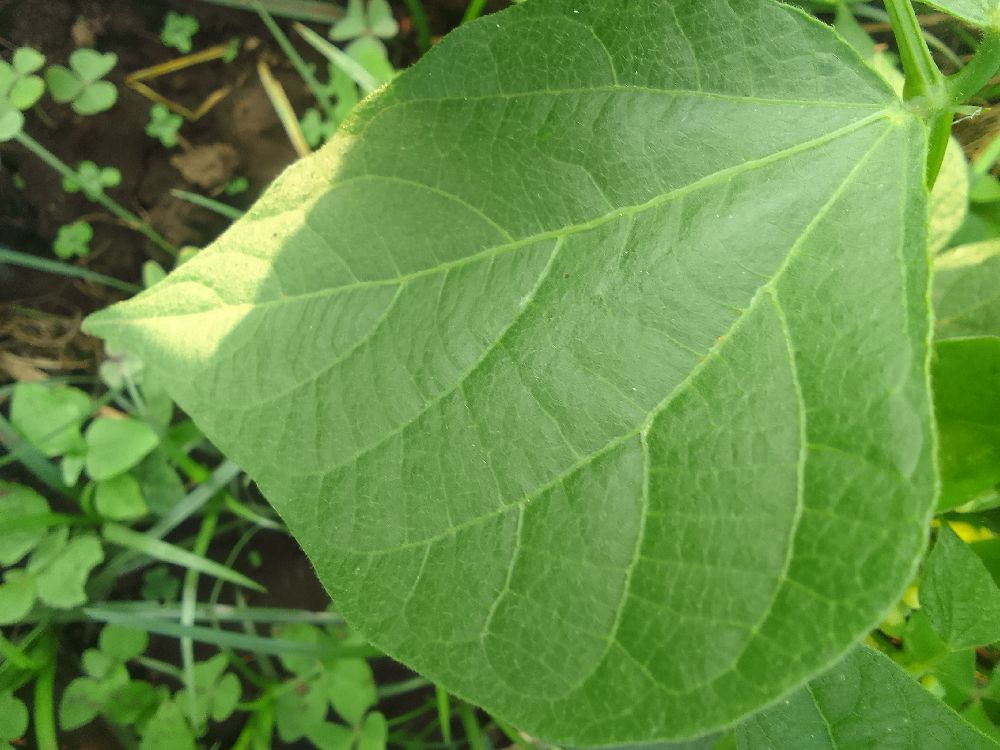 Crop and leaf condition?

common bean, healthy
